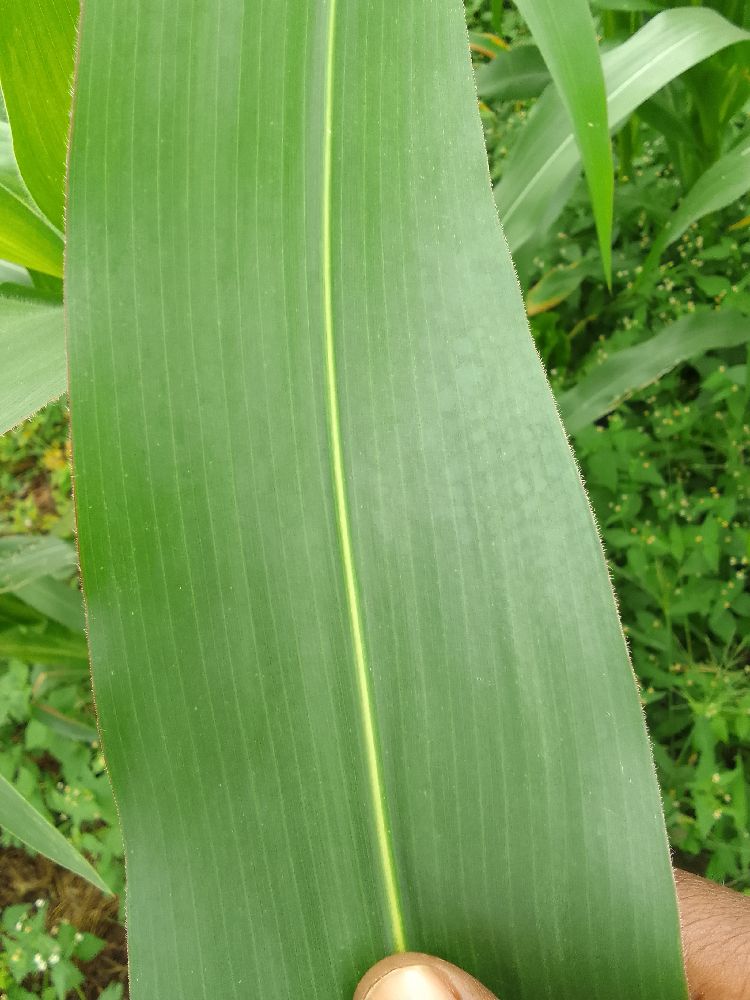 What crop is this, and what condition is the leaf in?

maize, healthy
